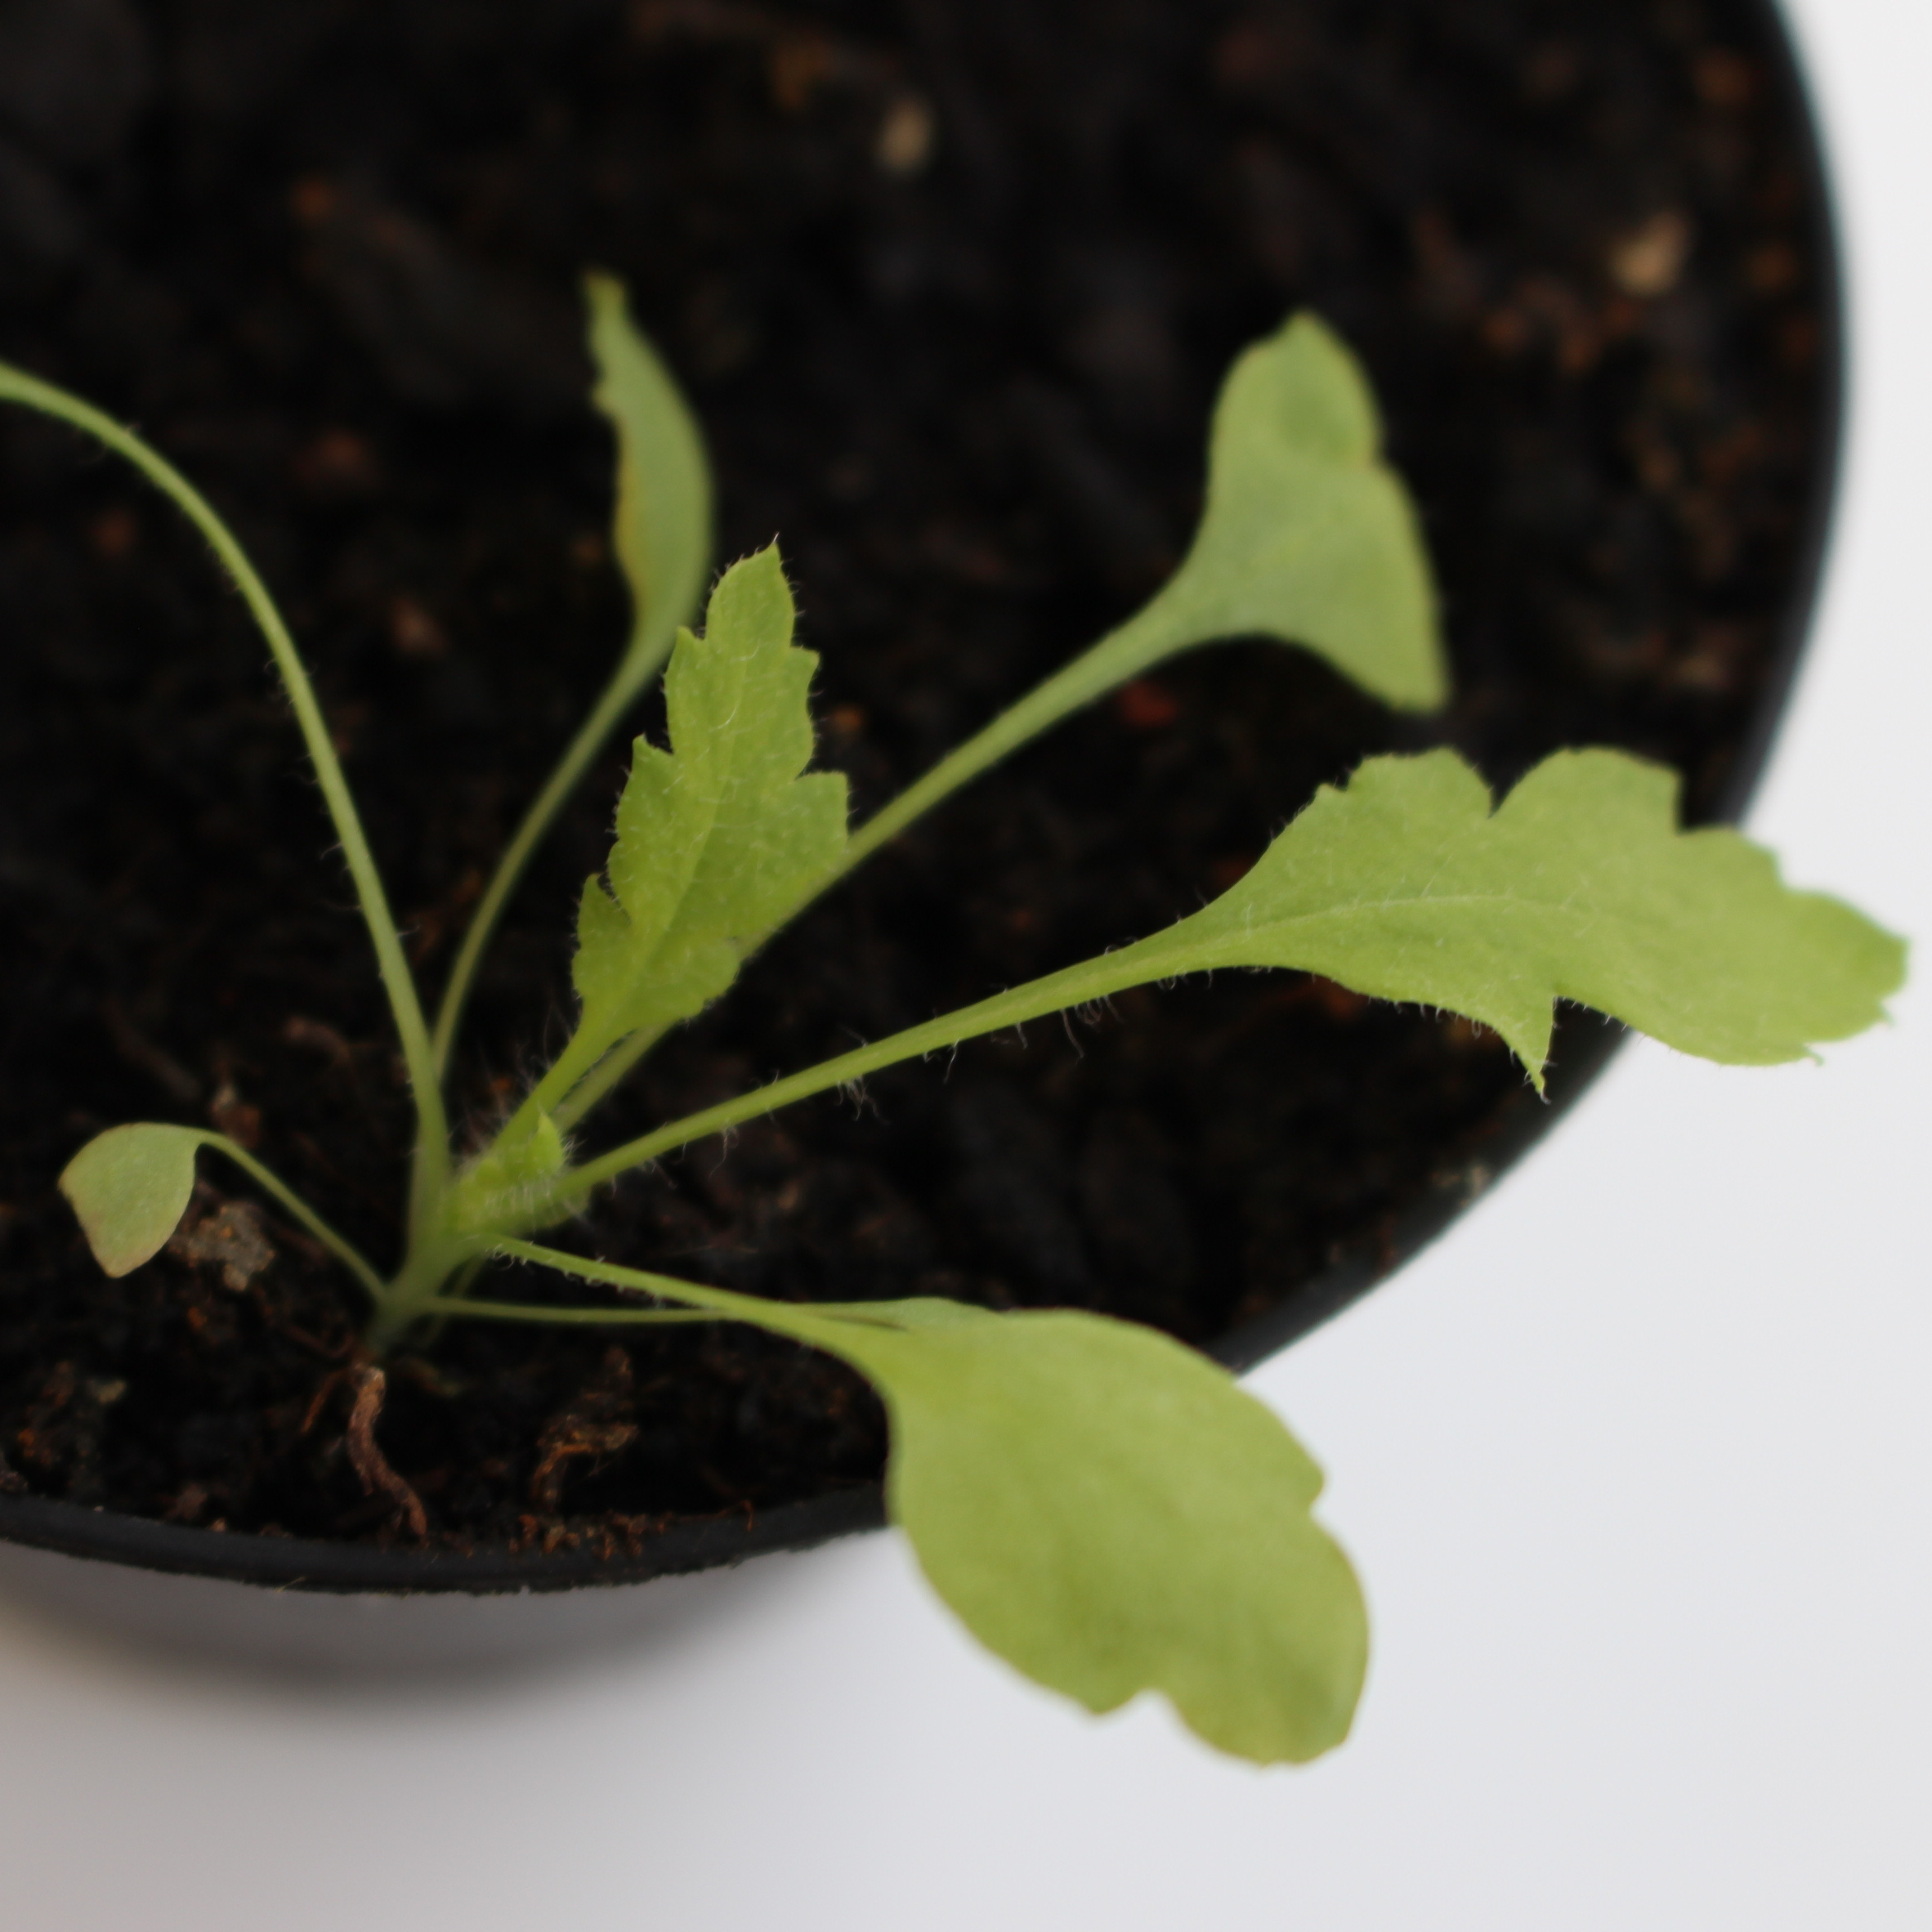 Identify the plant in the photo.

Papaver rhoeas
